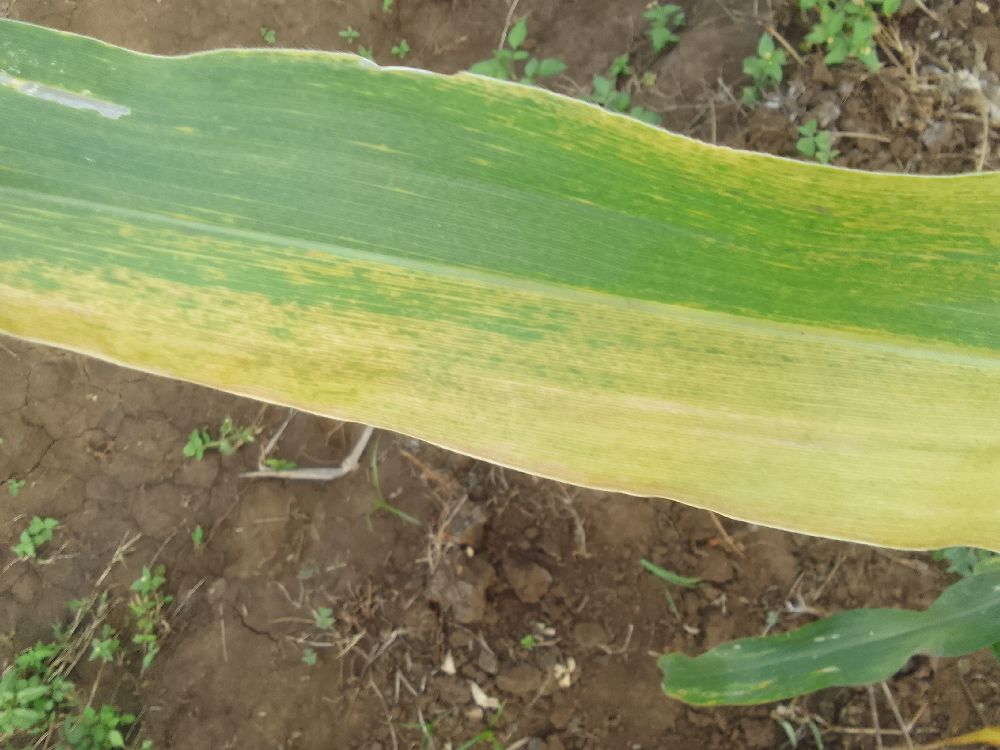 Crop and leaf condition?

maize, maize lethal necrosis
